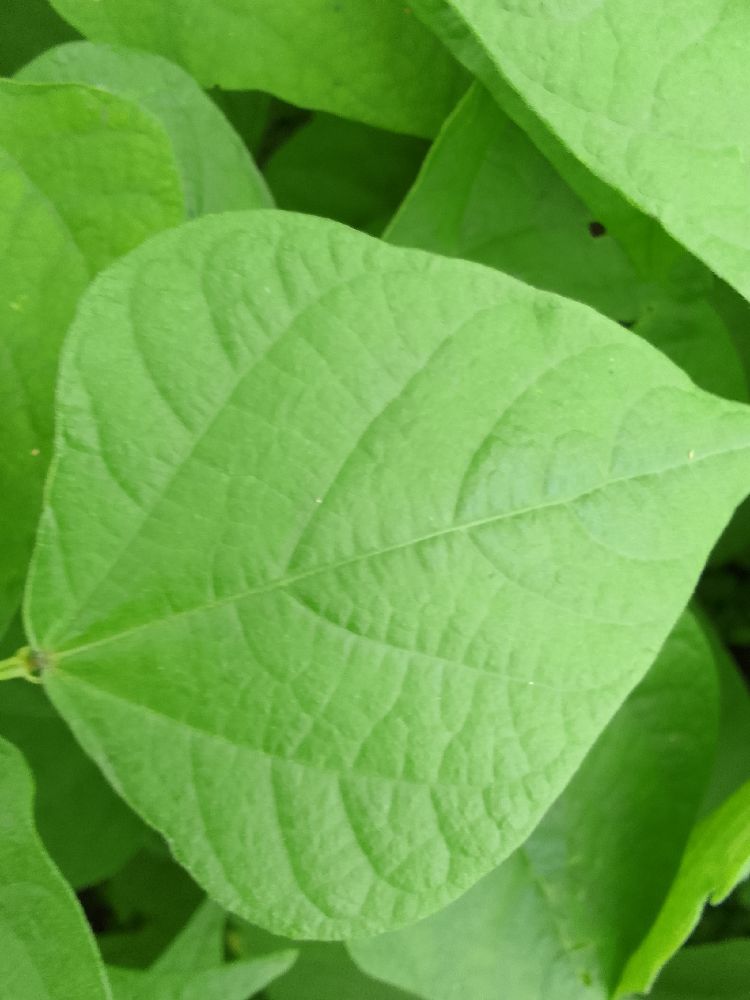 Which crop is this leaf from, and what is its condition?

common bean, healthy
